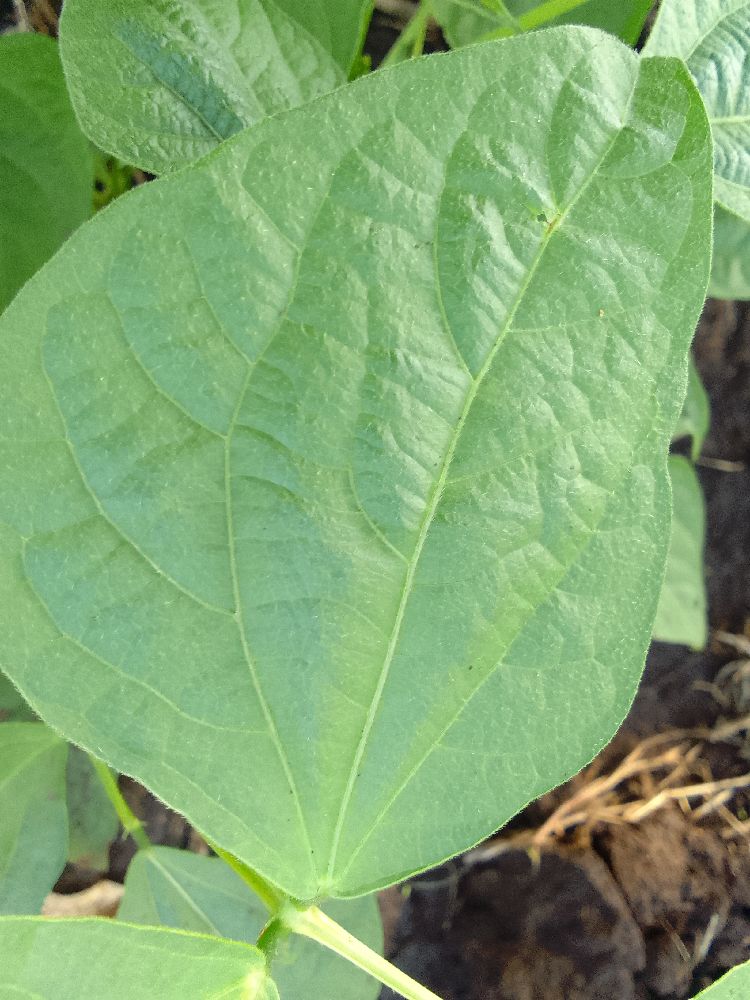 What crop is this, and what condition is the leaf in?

common bean, healthy
